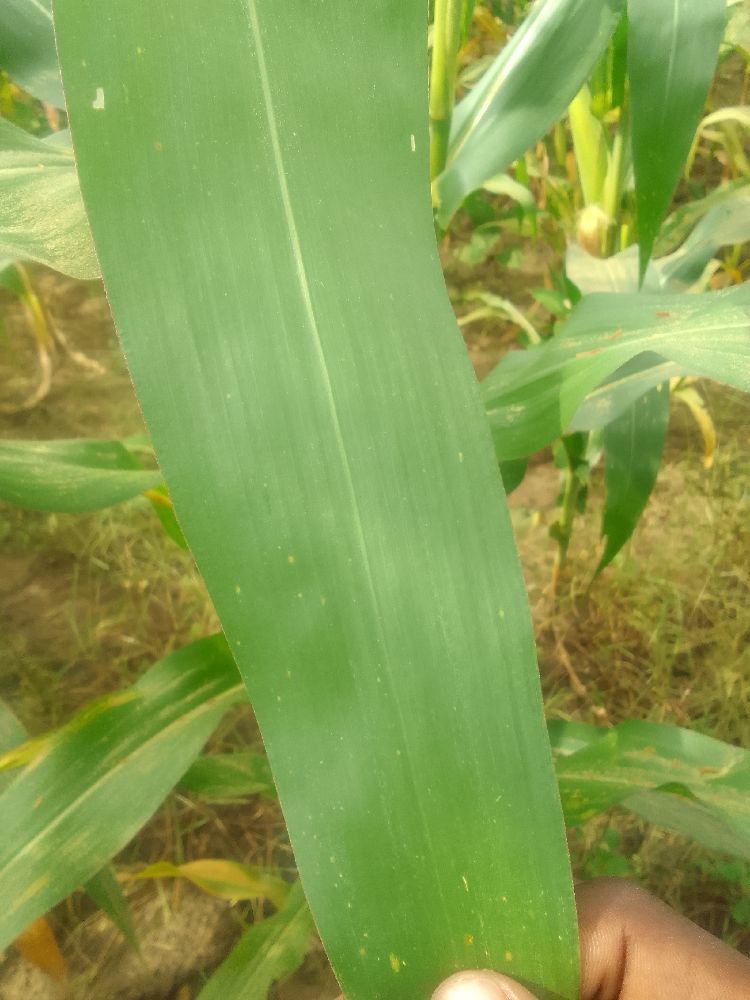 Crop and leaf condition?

maize, healthy
